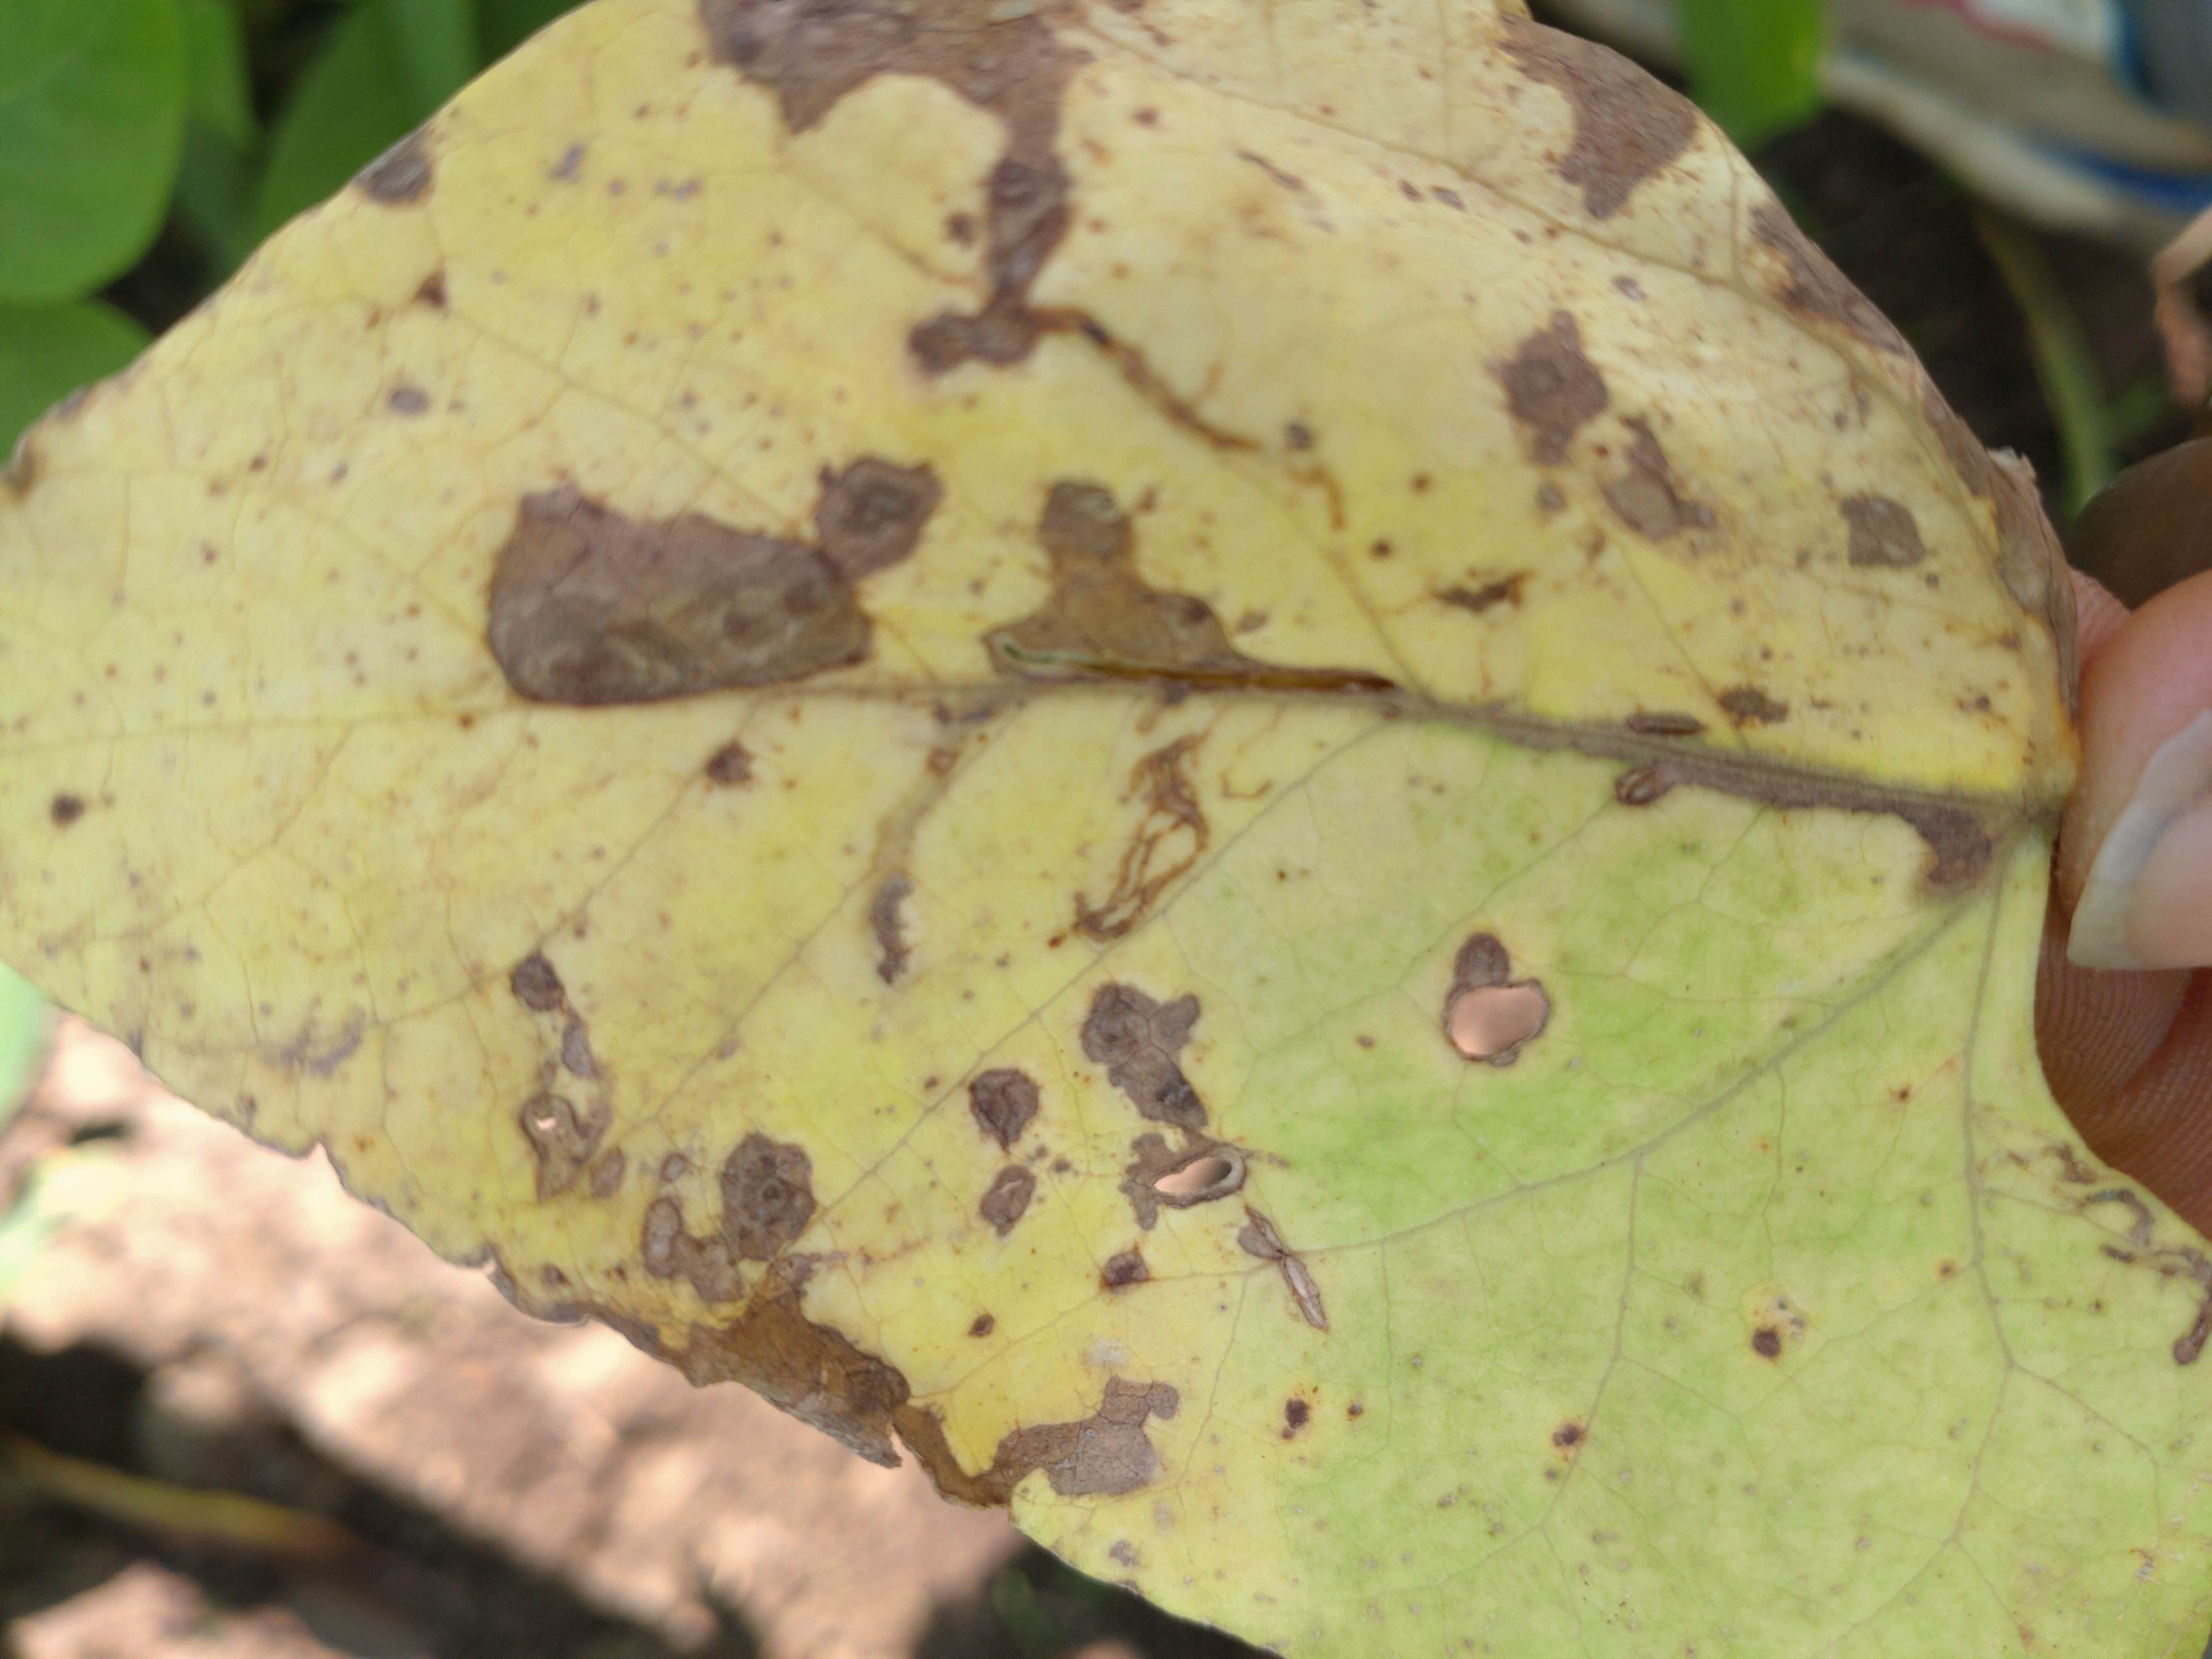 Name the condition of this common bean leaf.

anthracnose
